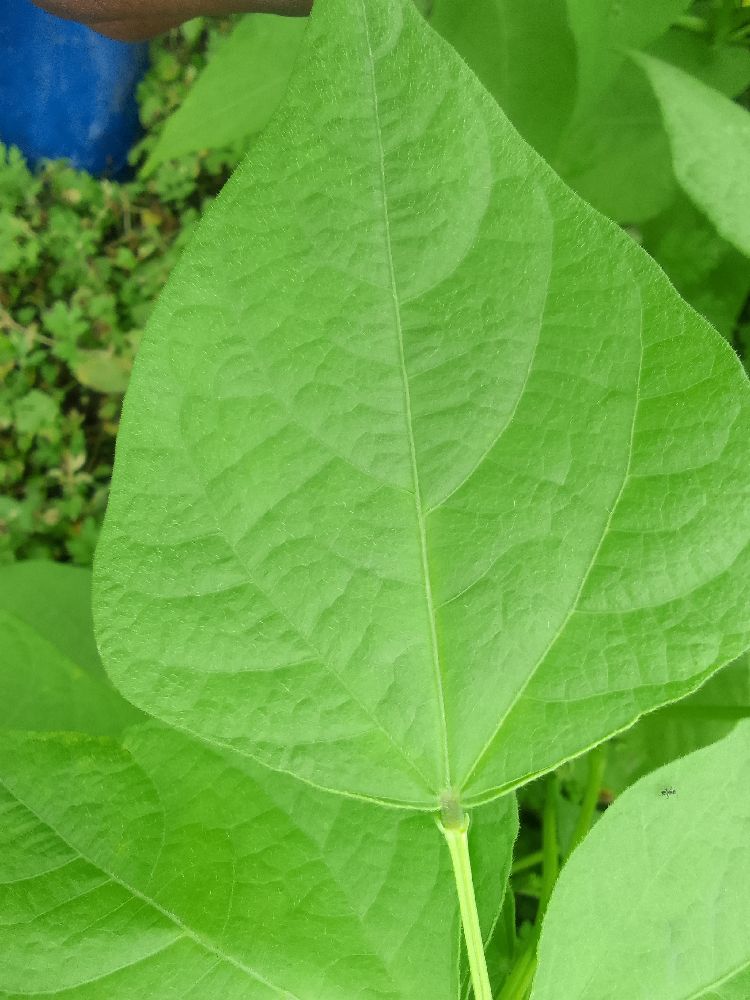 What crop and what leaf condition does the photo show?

common bean, healthy
